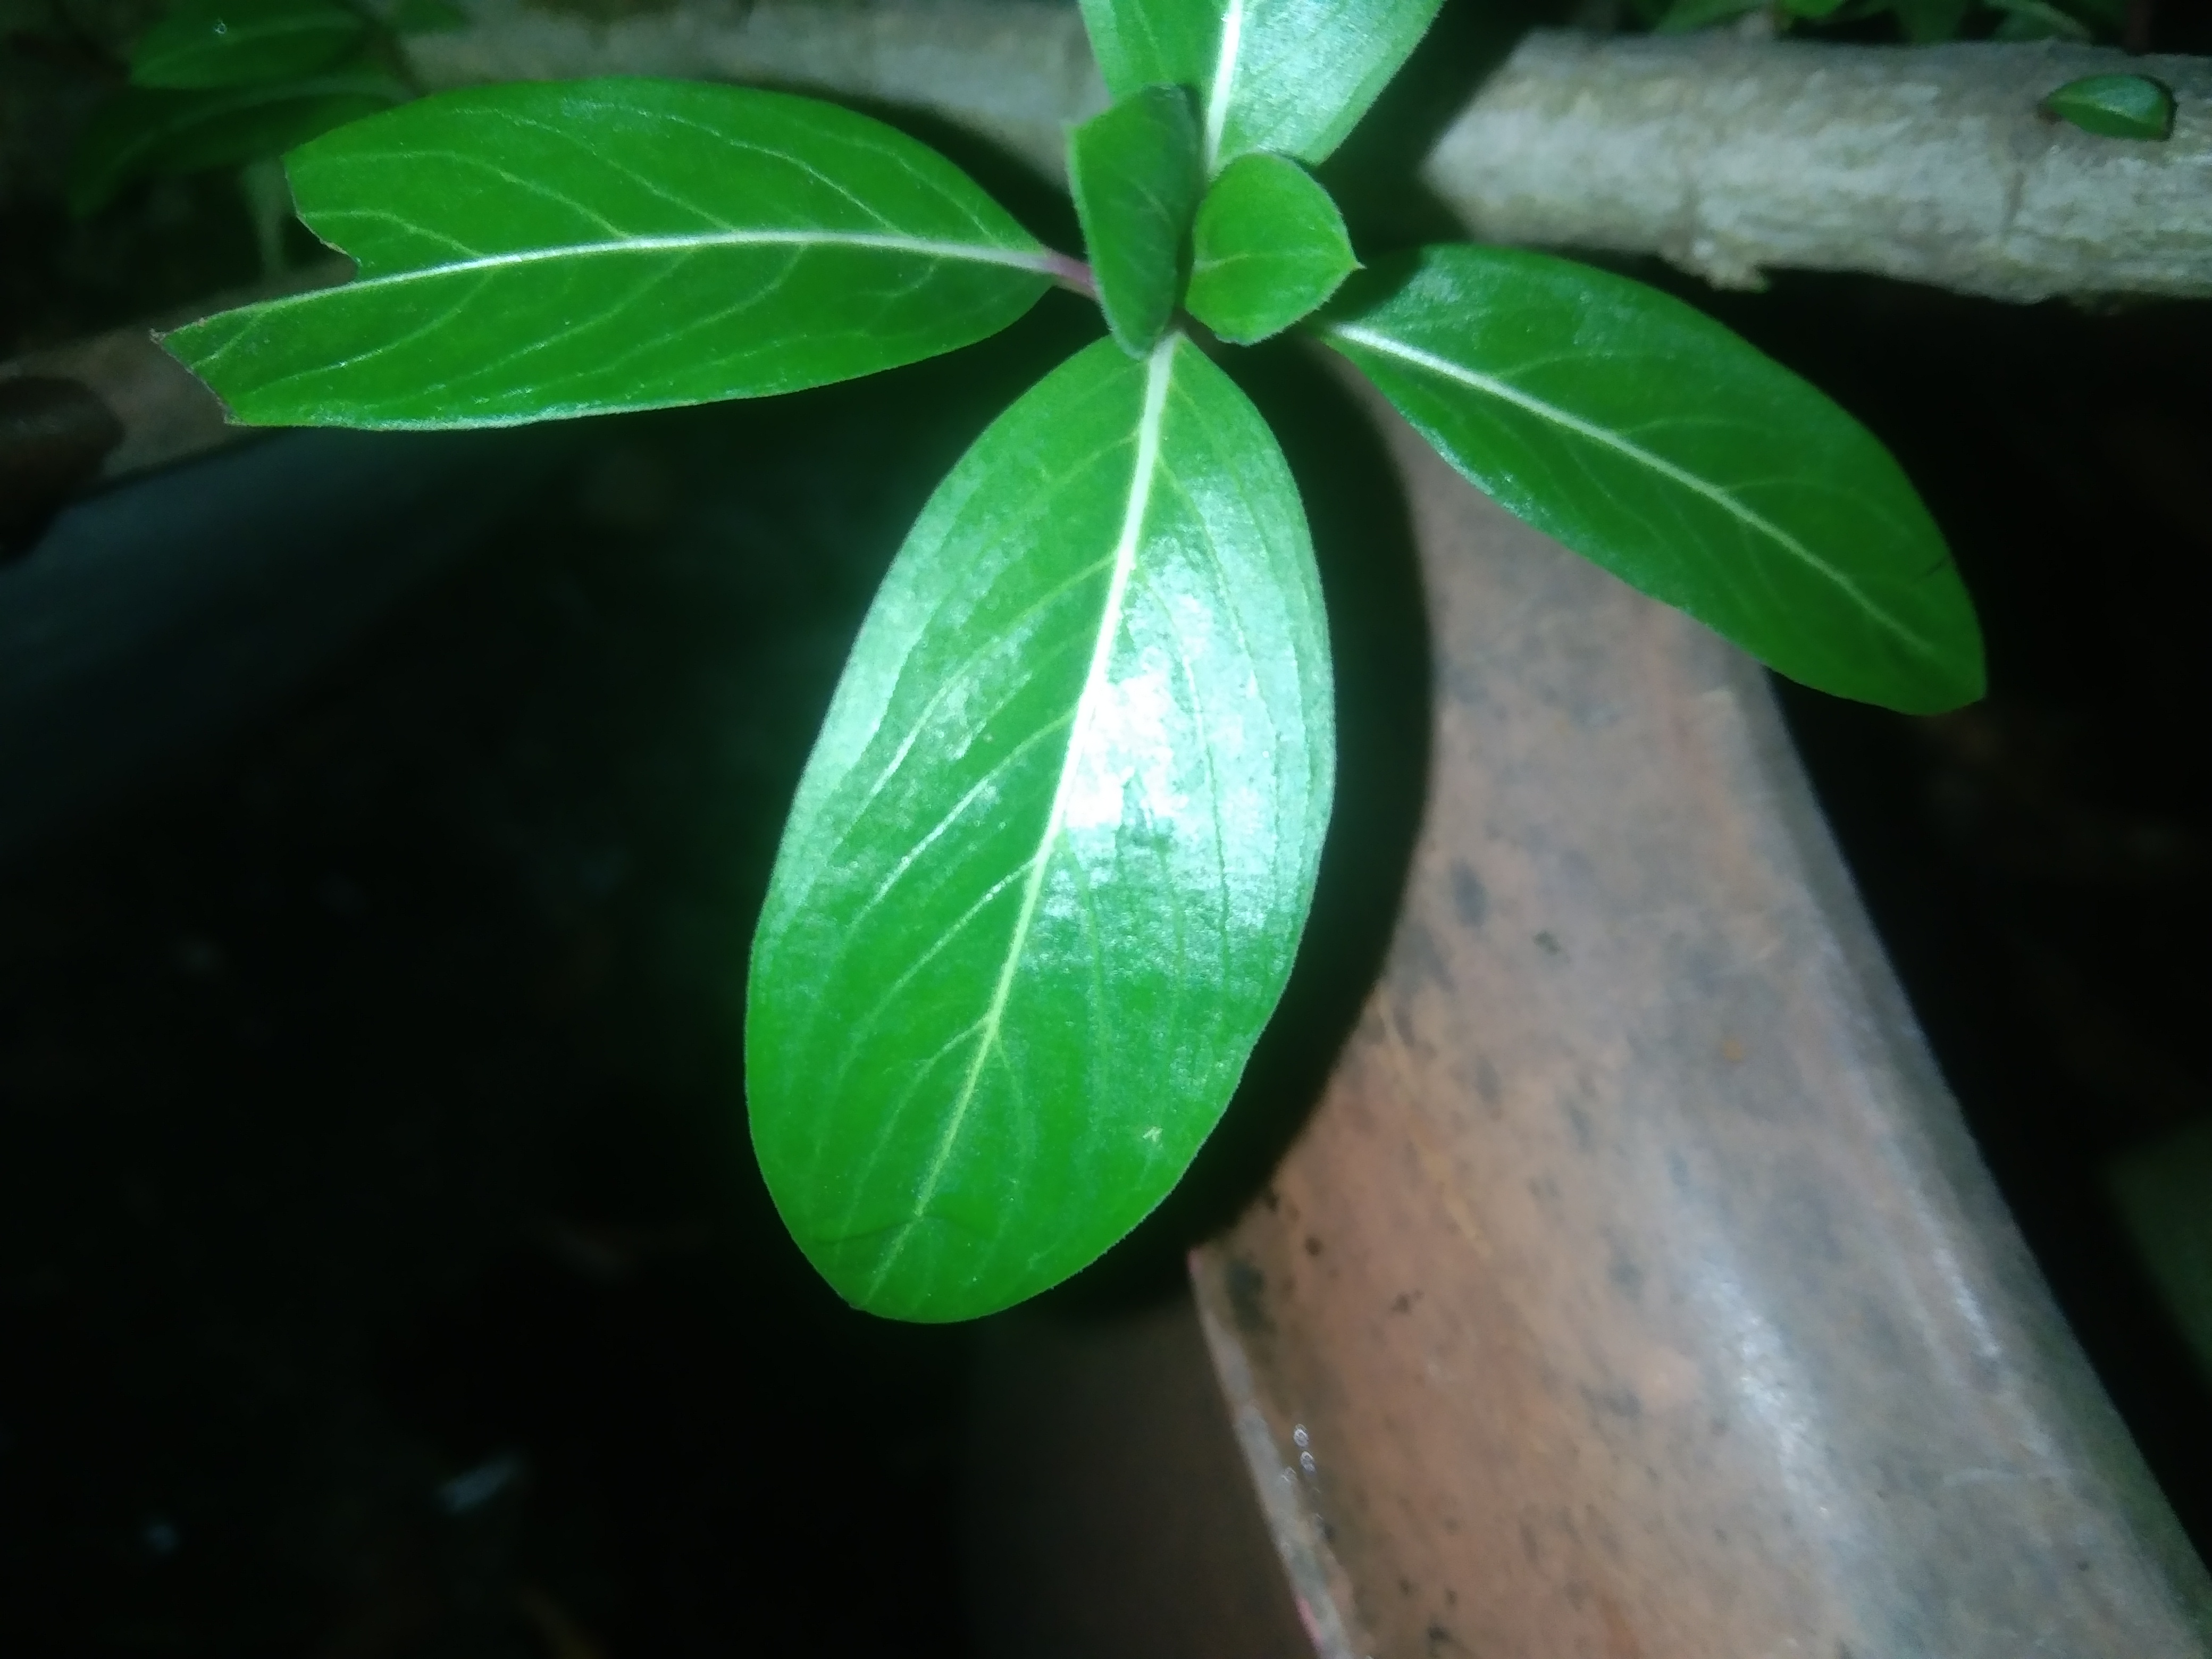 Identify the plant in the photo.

rose periwinkle
